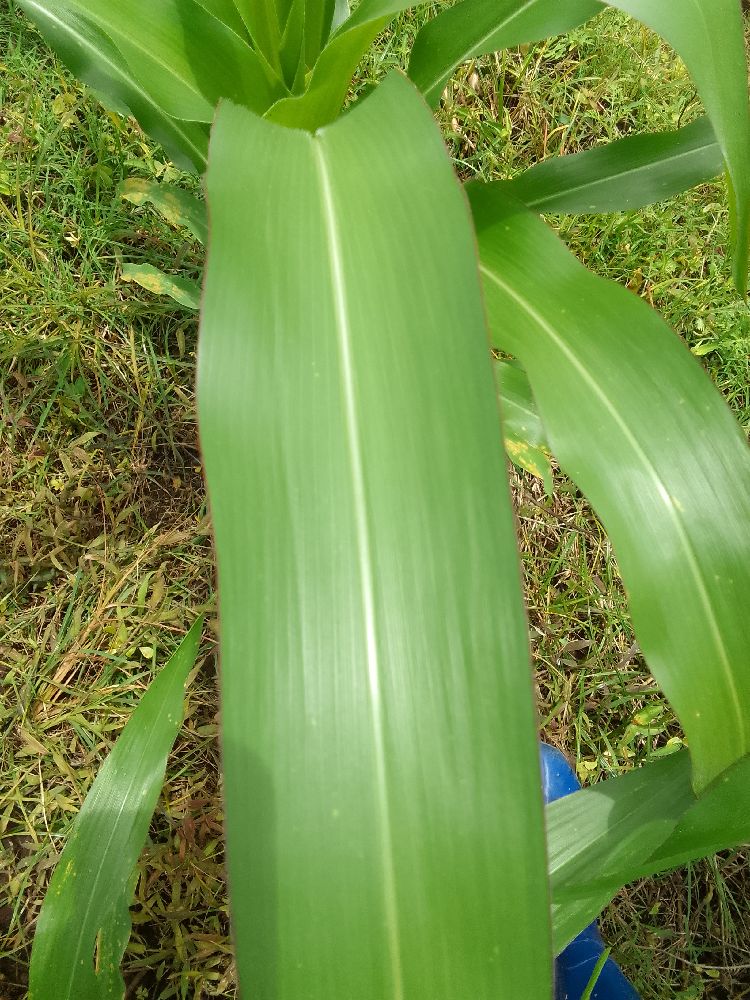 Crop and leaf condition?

maize, healthy
